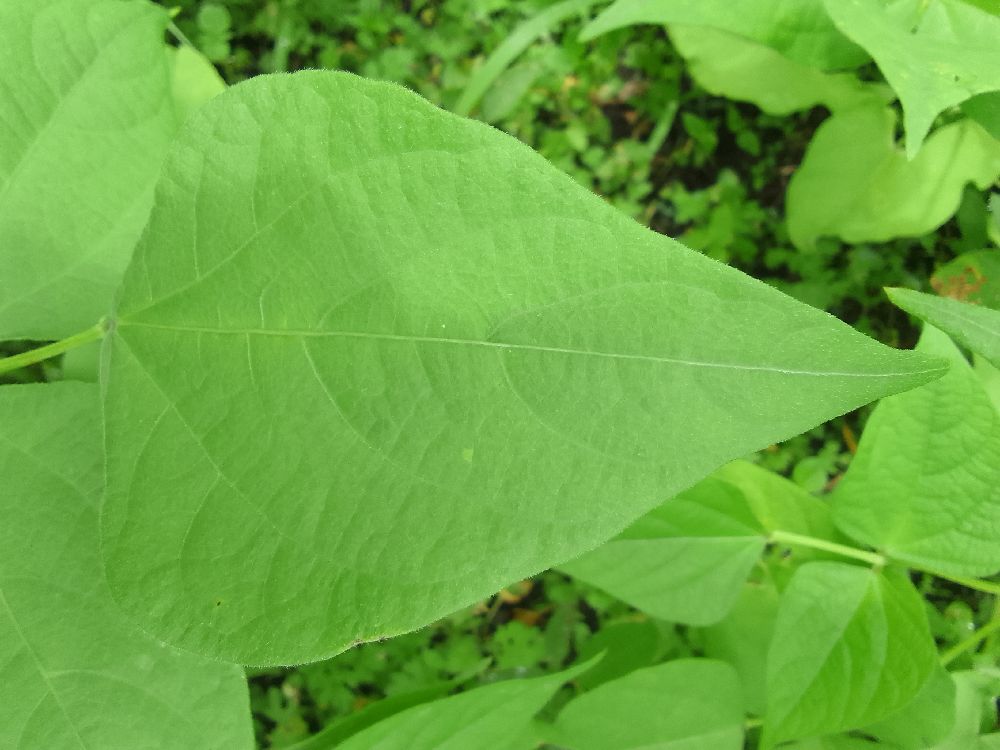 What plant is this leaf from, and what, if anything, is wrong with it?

common bean, healthy
